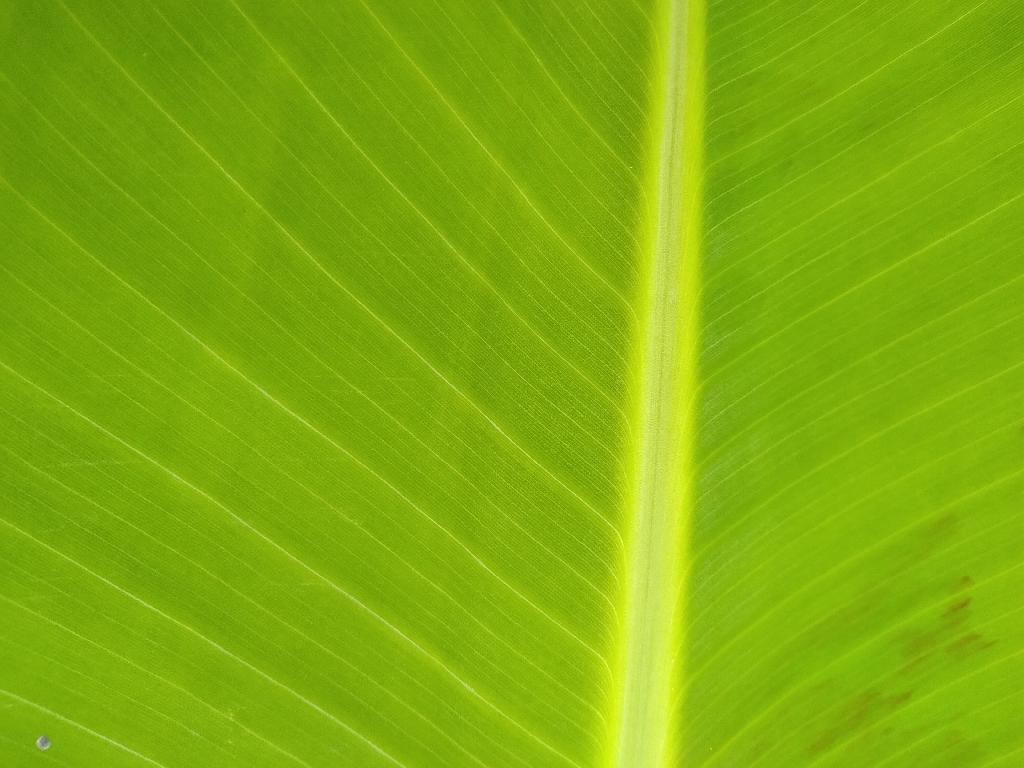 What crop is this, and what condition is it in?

banana, healthy
